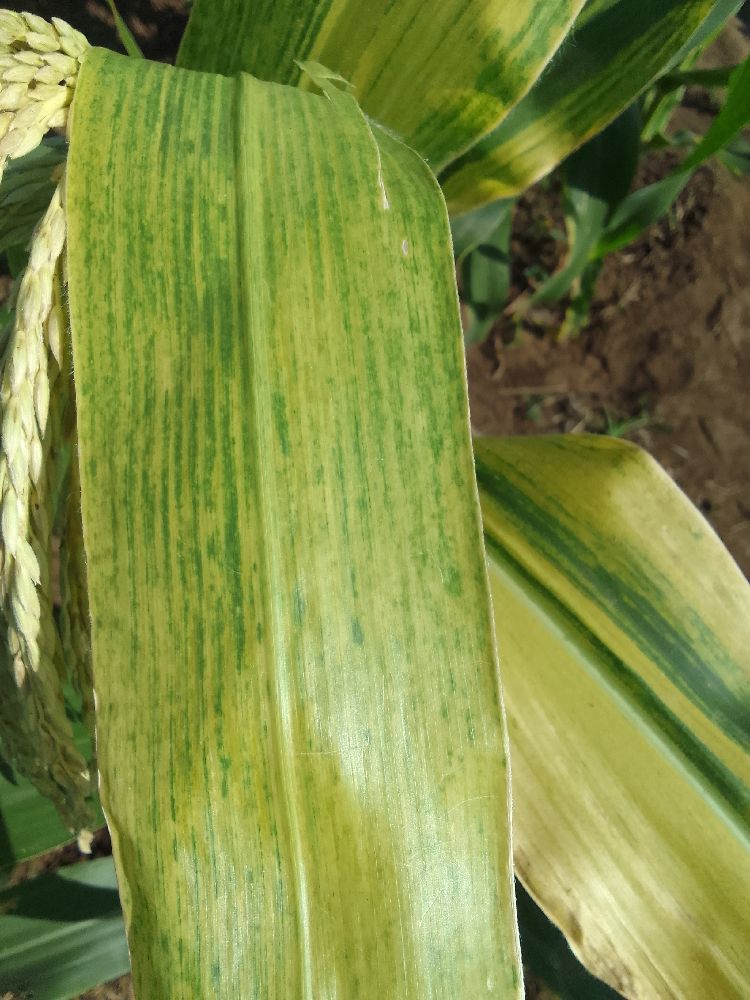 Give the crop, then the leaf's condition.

maize, maize lethal necrosis
